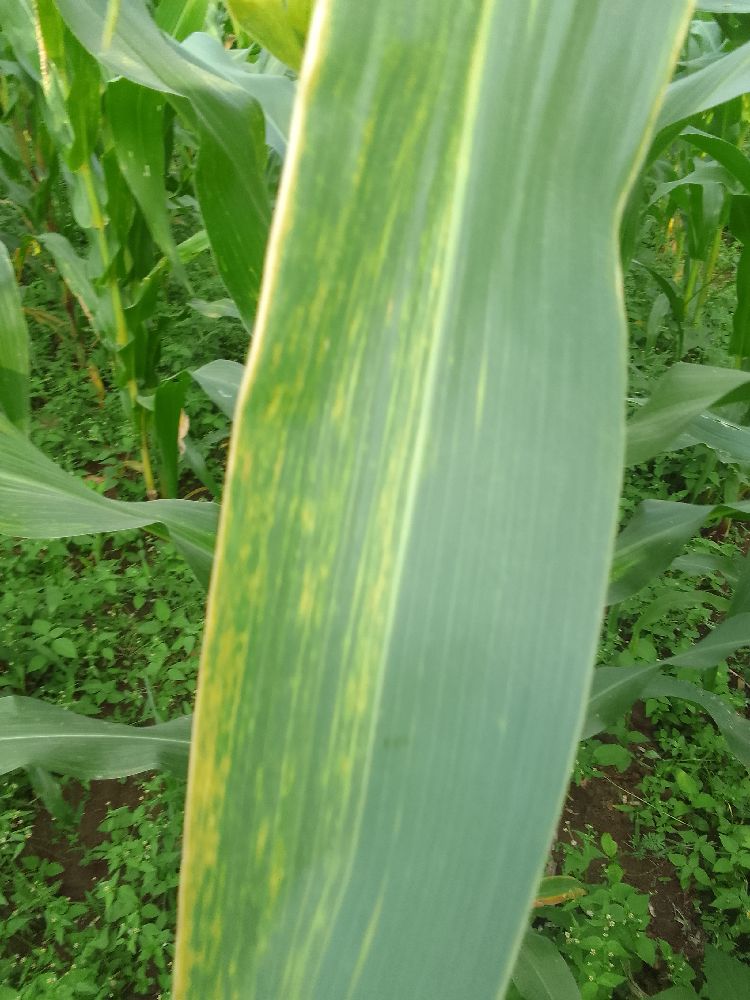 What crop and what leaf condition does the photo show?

maize, maize lethal necrosis
